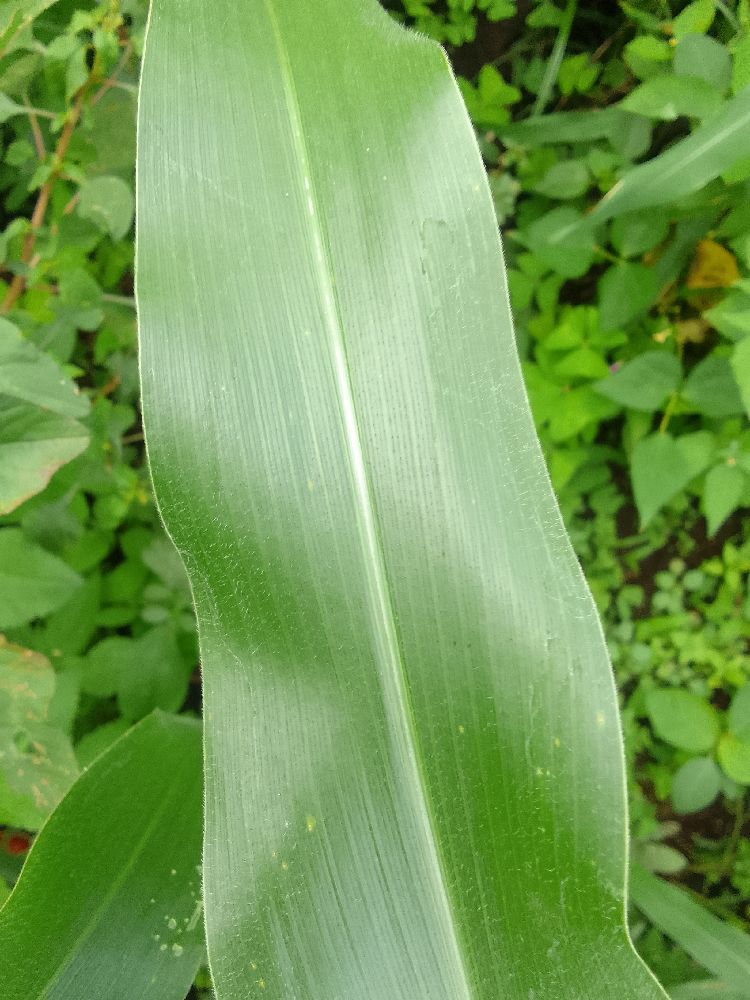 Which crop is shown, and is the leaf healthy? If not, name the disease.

maize, healthy
